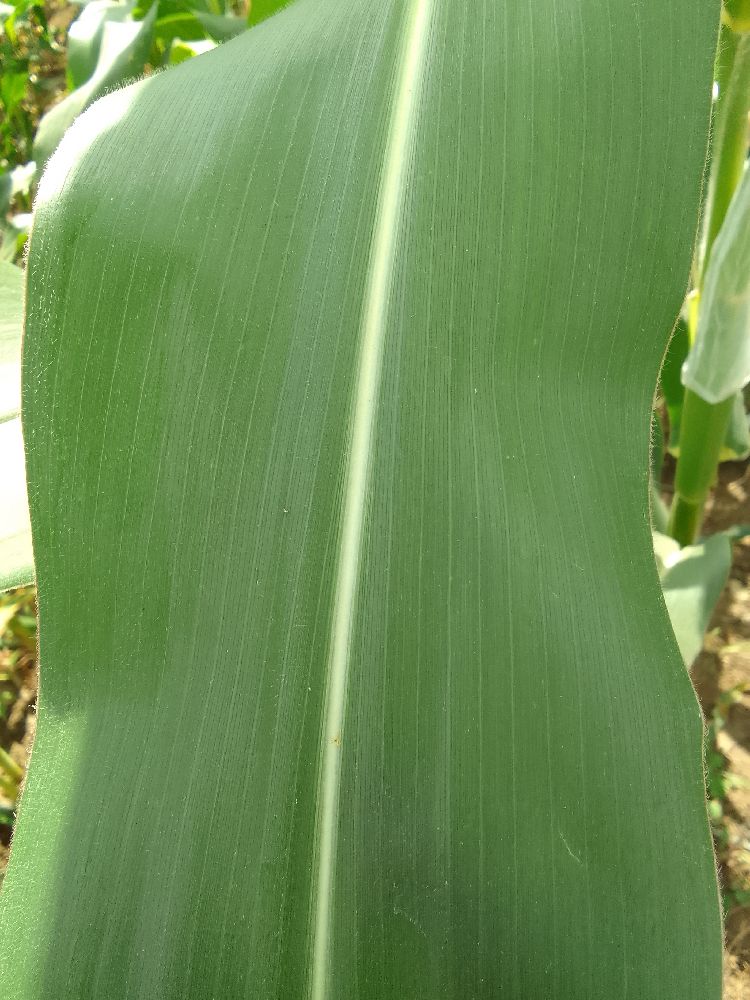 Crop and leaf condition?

maize, healthy
